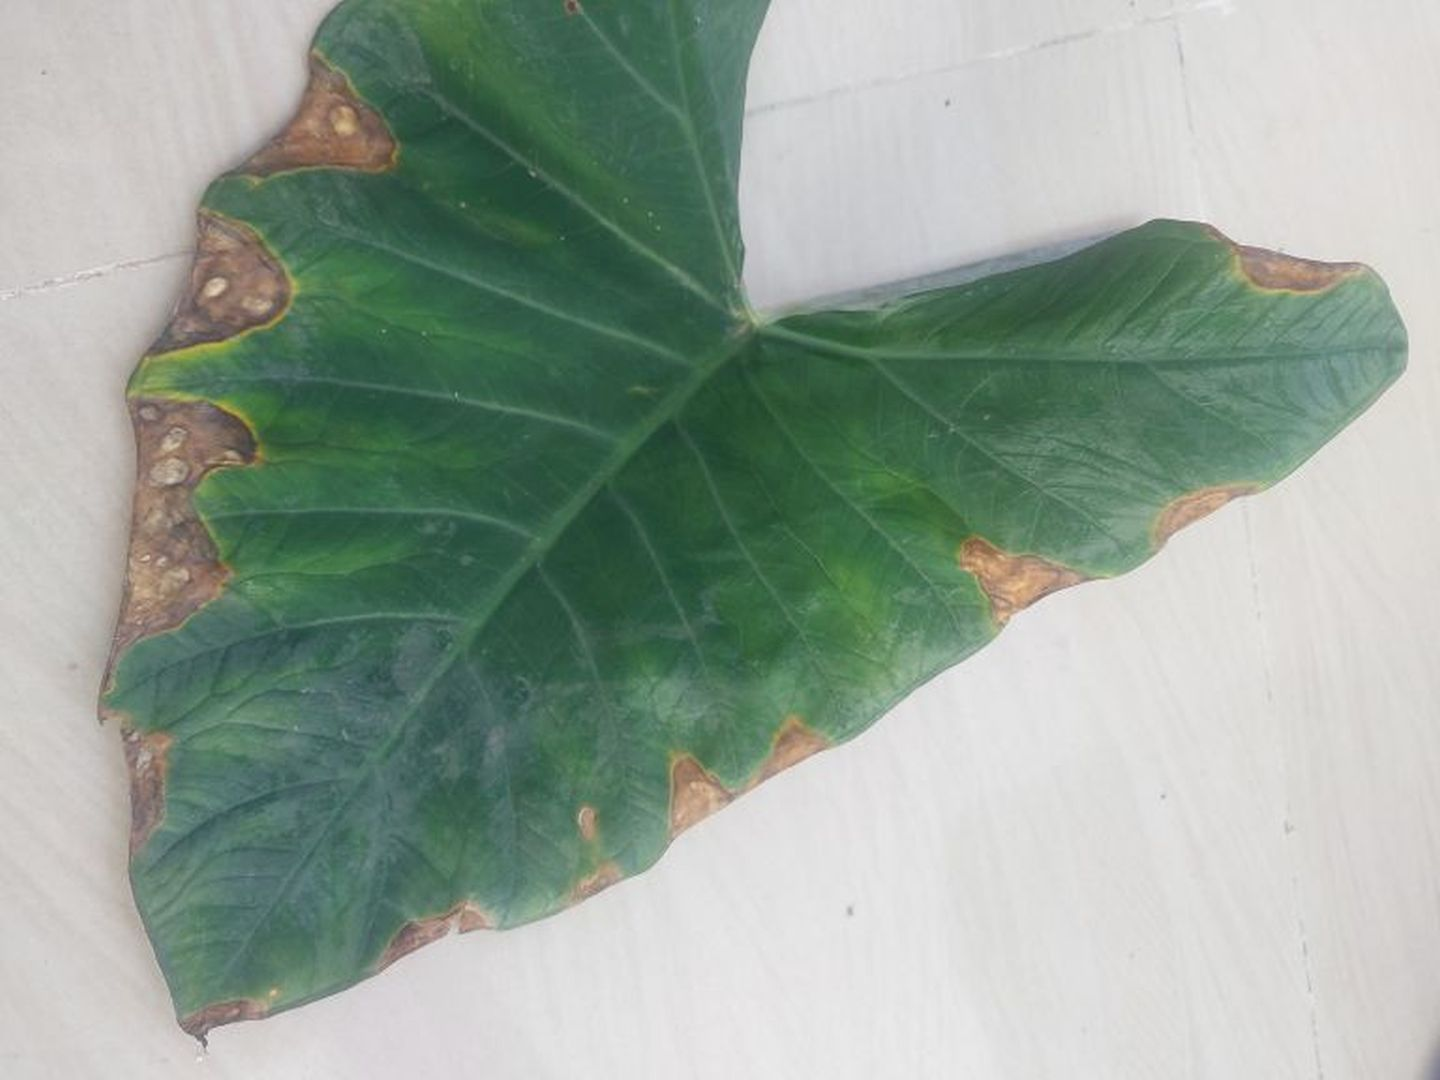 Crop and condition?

taro, leaf blight
